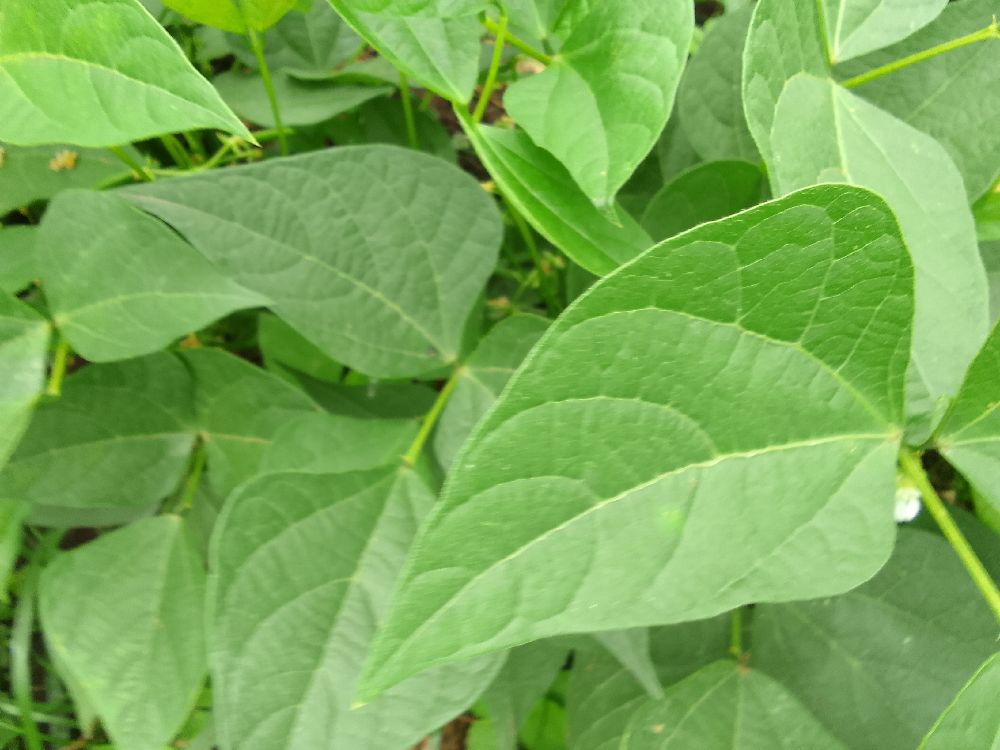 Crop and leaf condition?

common bean, healthy
